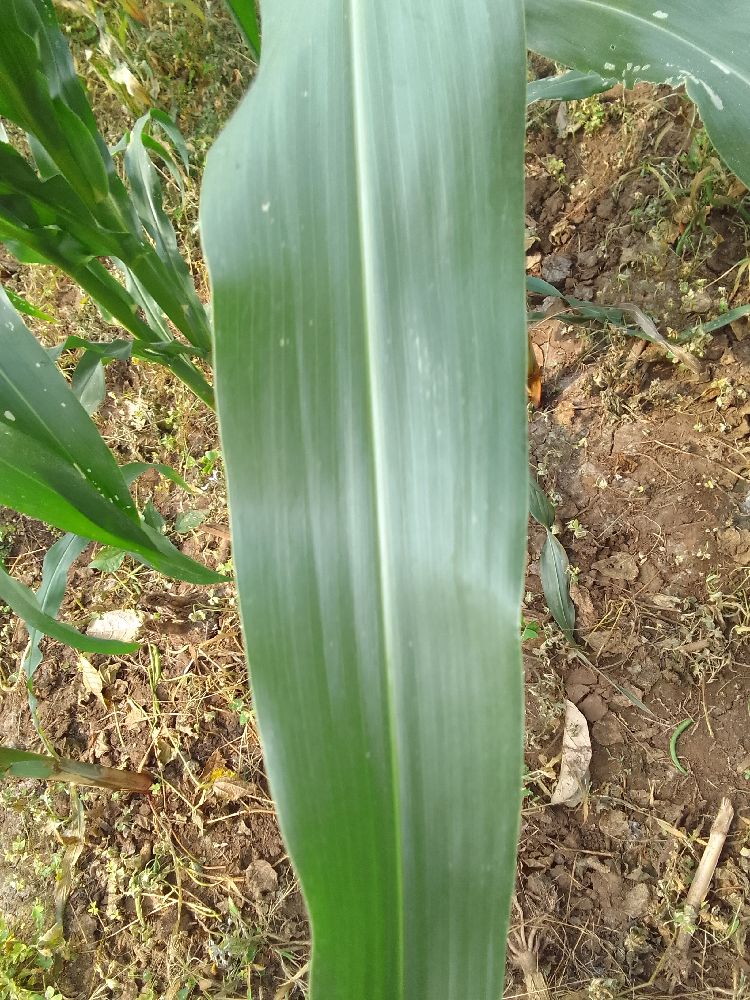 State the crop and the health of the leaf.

maize, healthy
